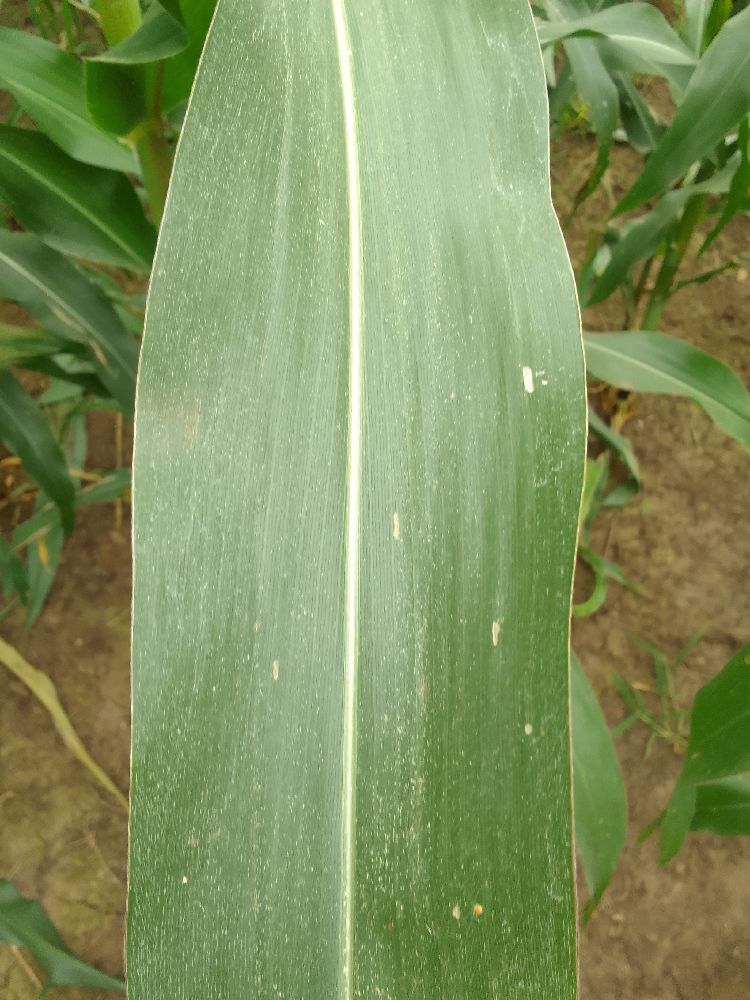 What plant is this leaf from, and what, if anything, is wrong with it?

maize, healthy
